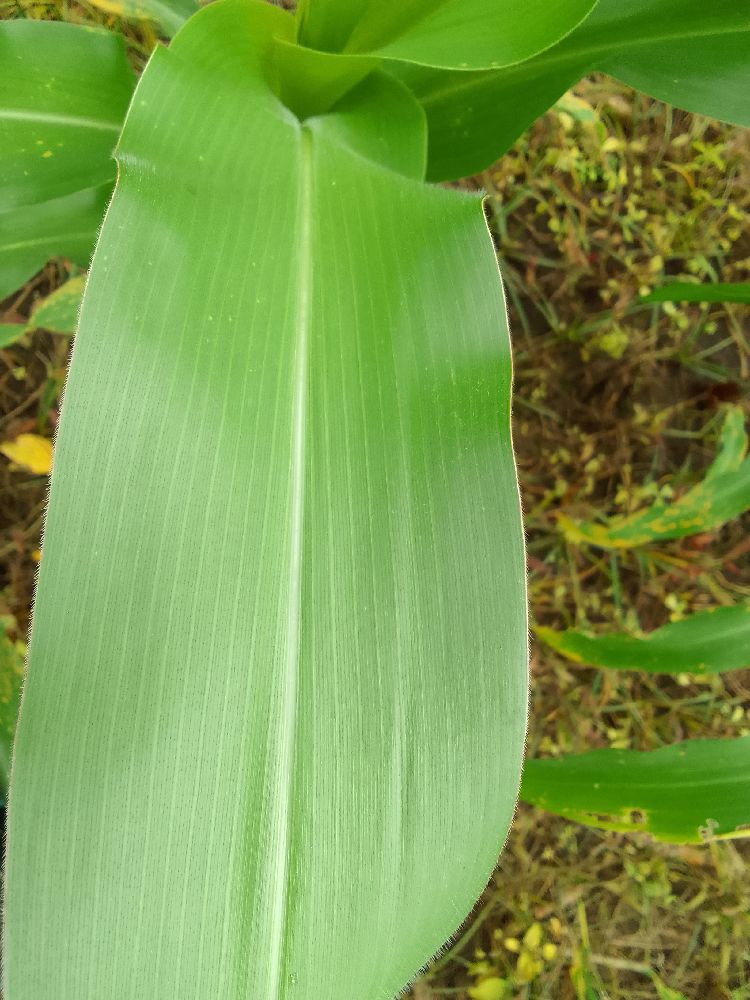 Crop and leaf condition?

maize, healthy
